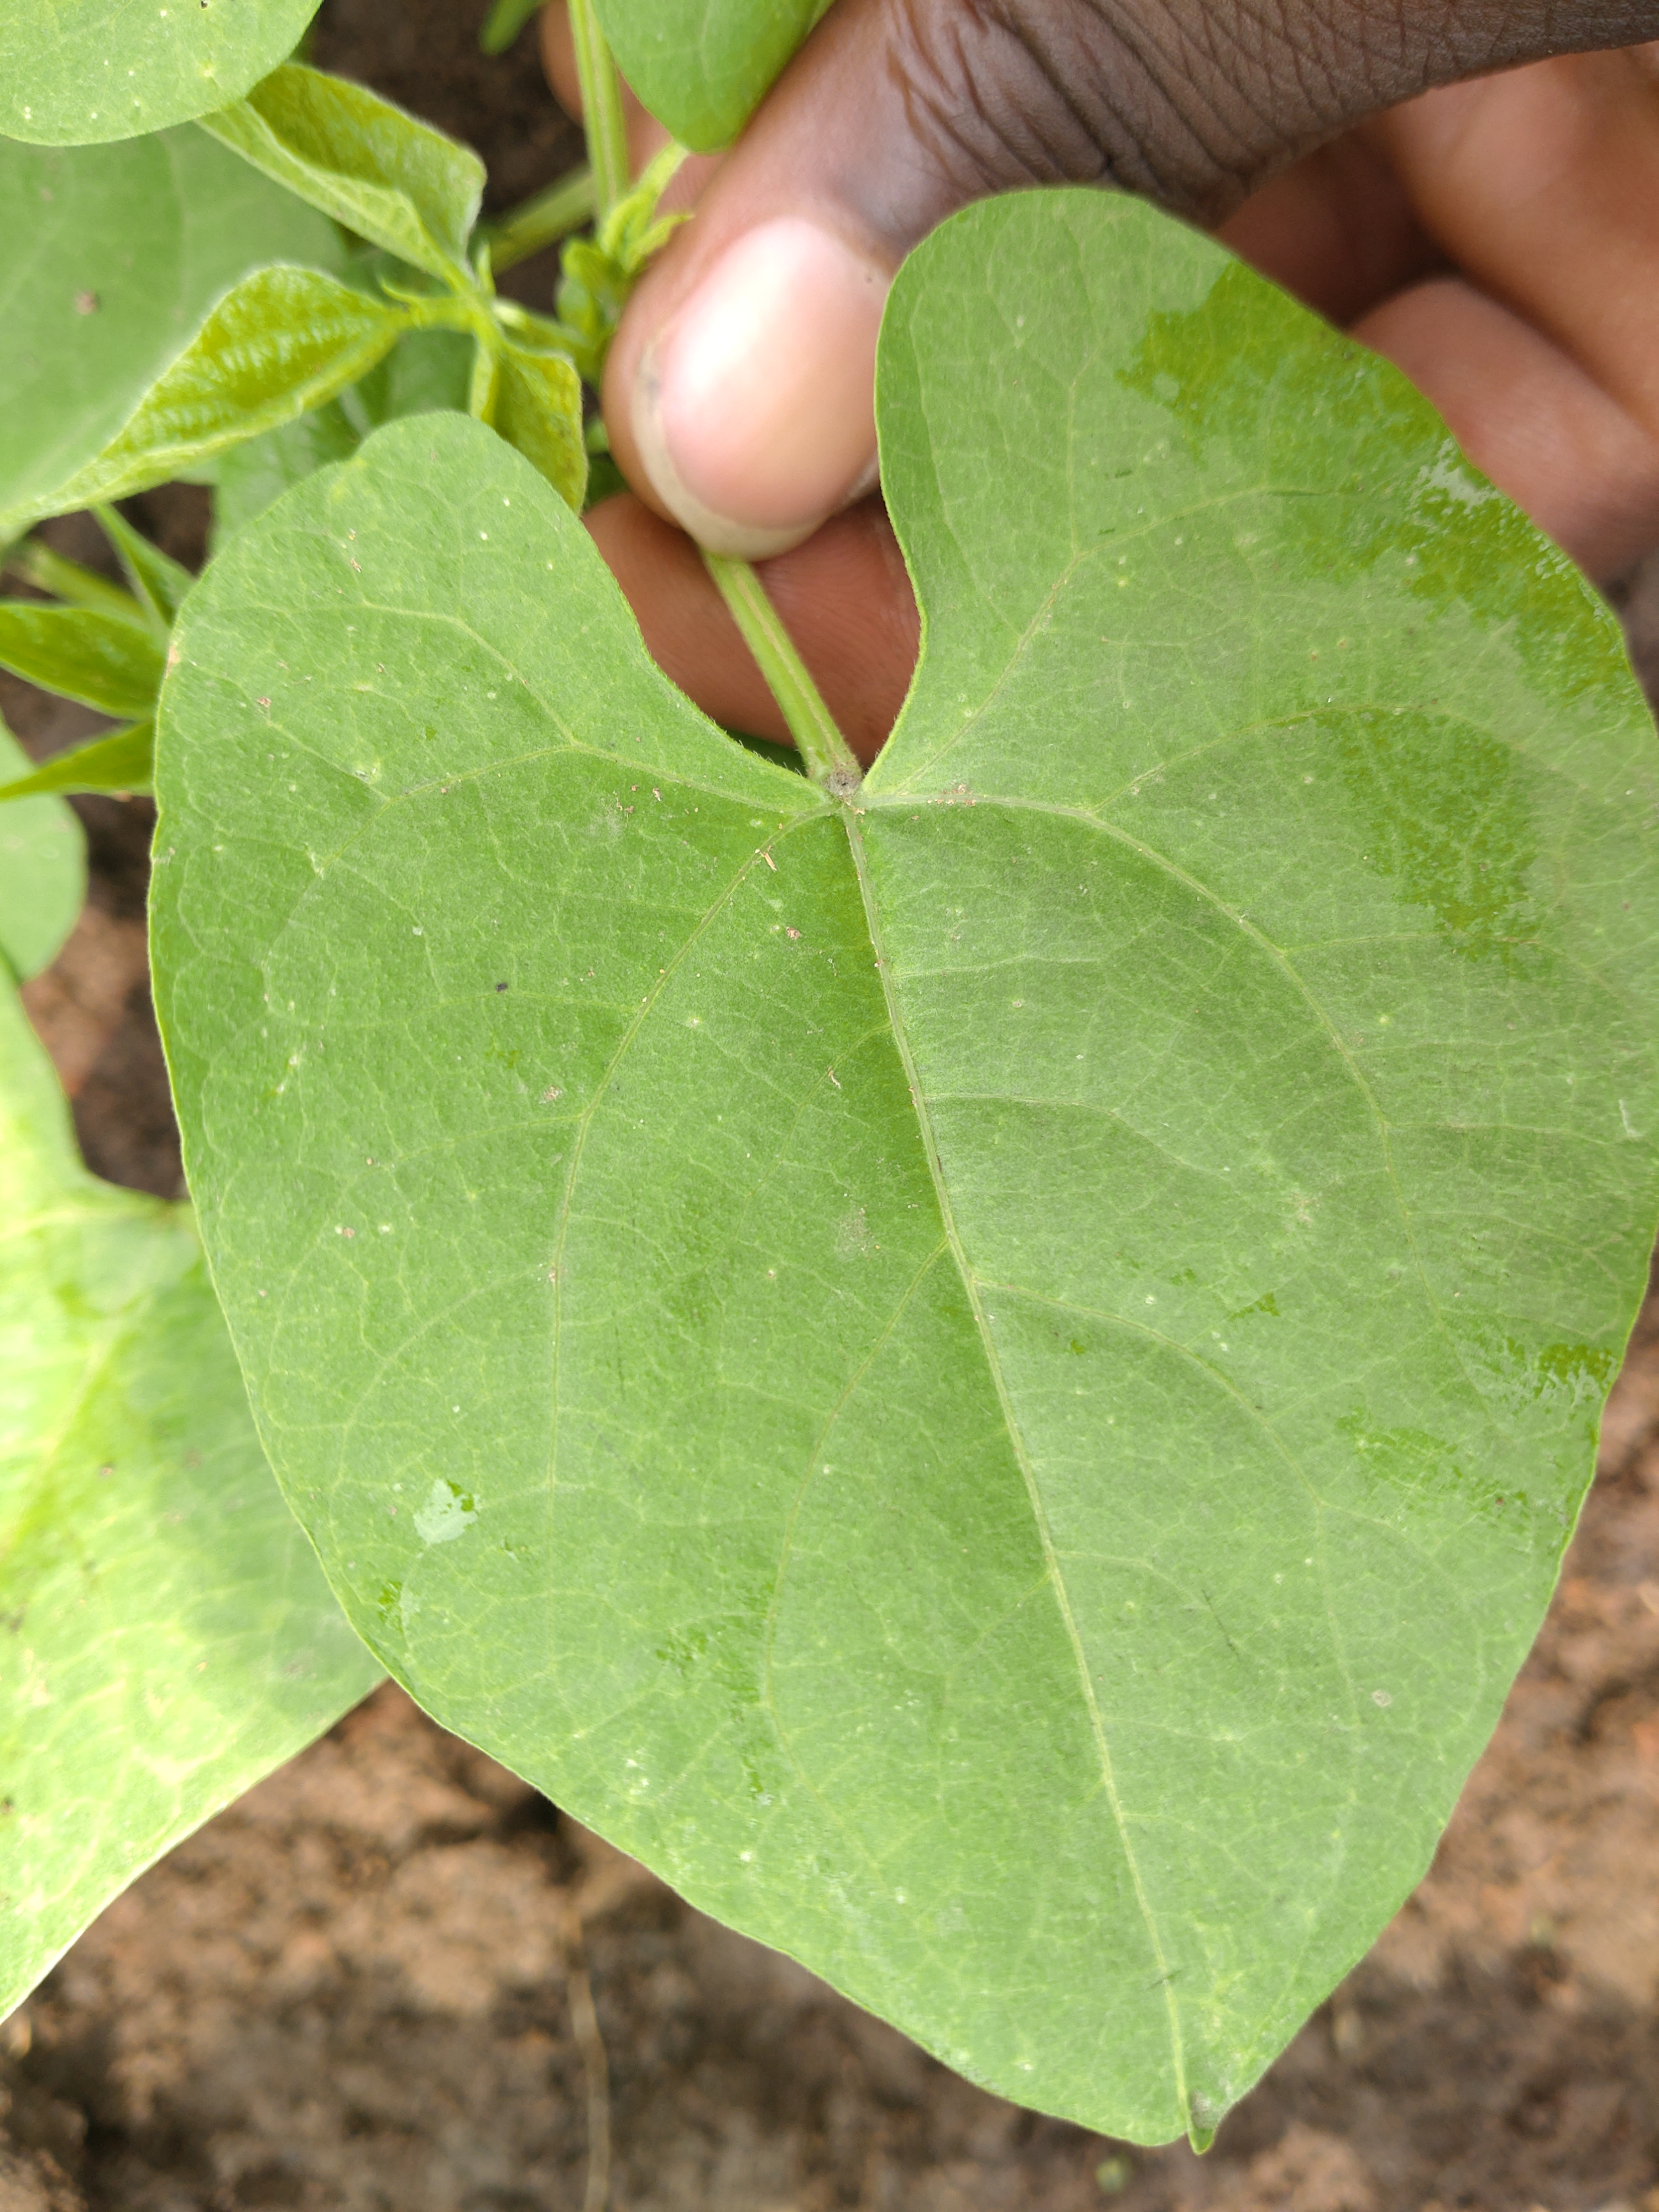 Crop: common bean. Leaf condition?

healthy
